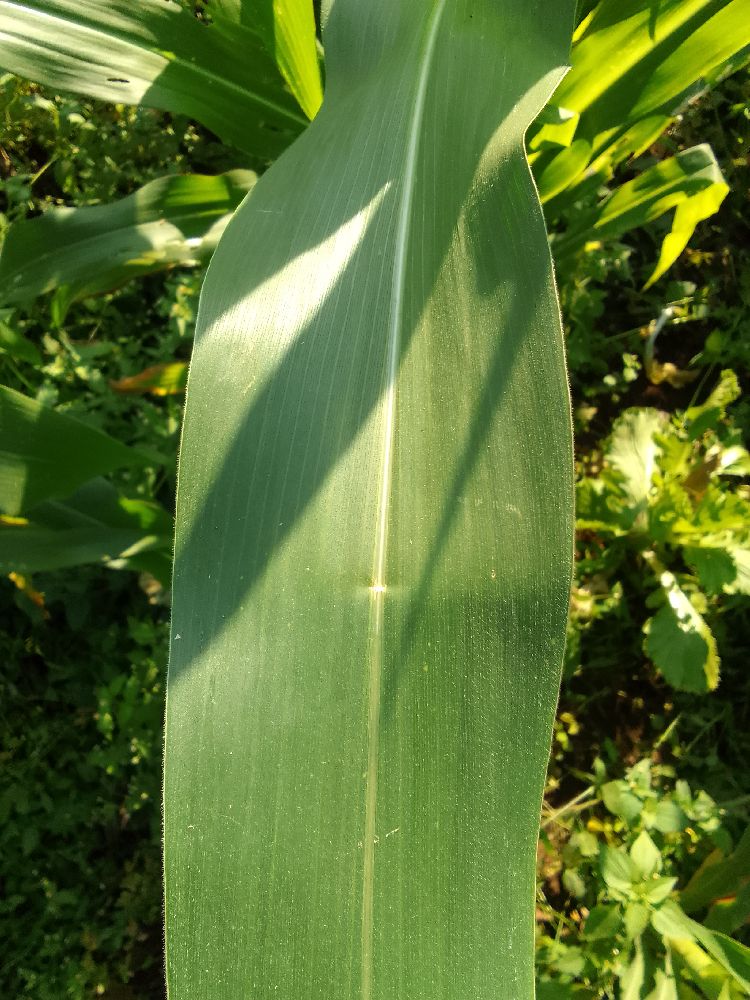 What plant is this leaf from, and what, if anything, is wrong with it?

maize, healthy
